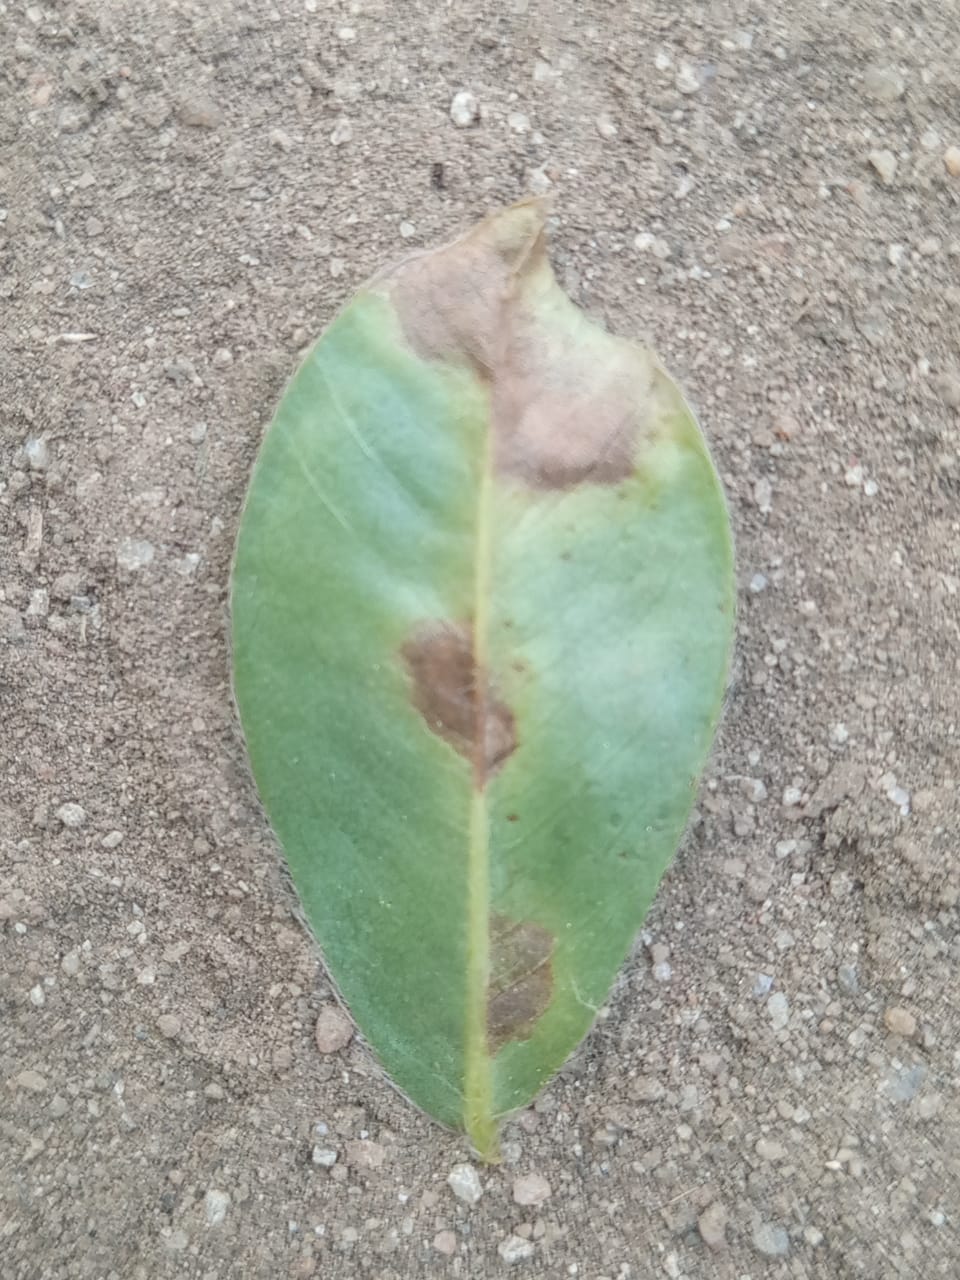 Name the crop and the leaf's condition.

peanut, phoma arachidicola
